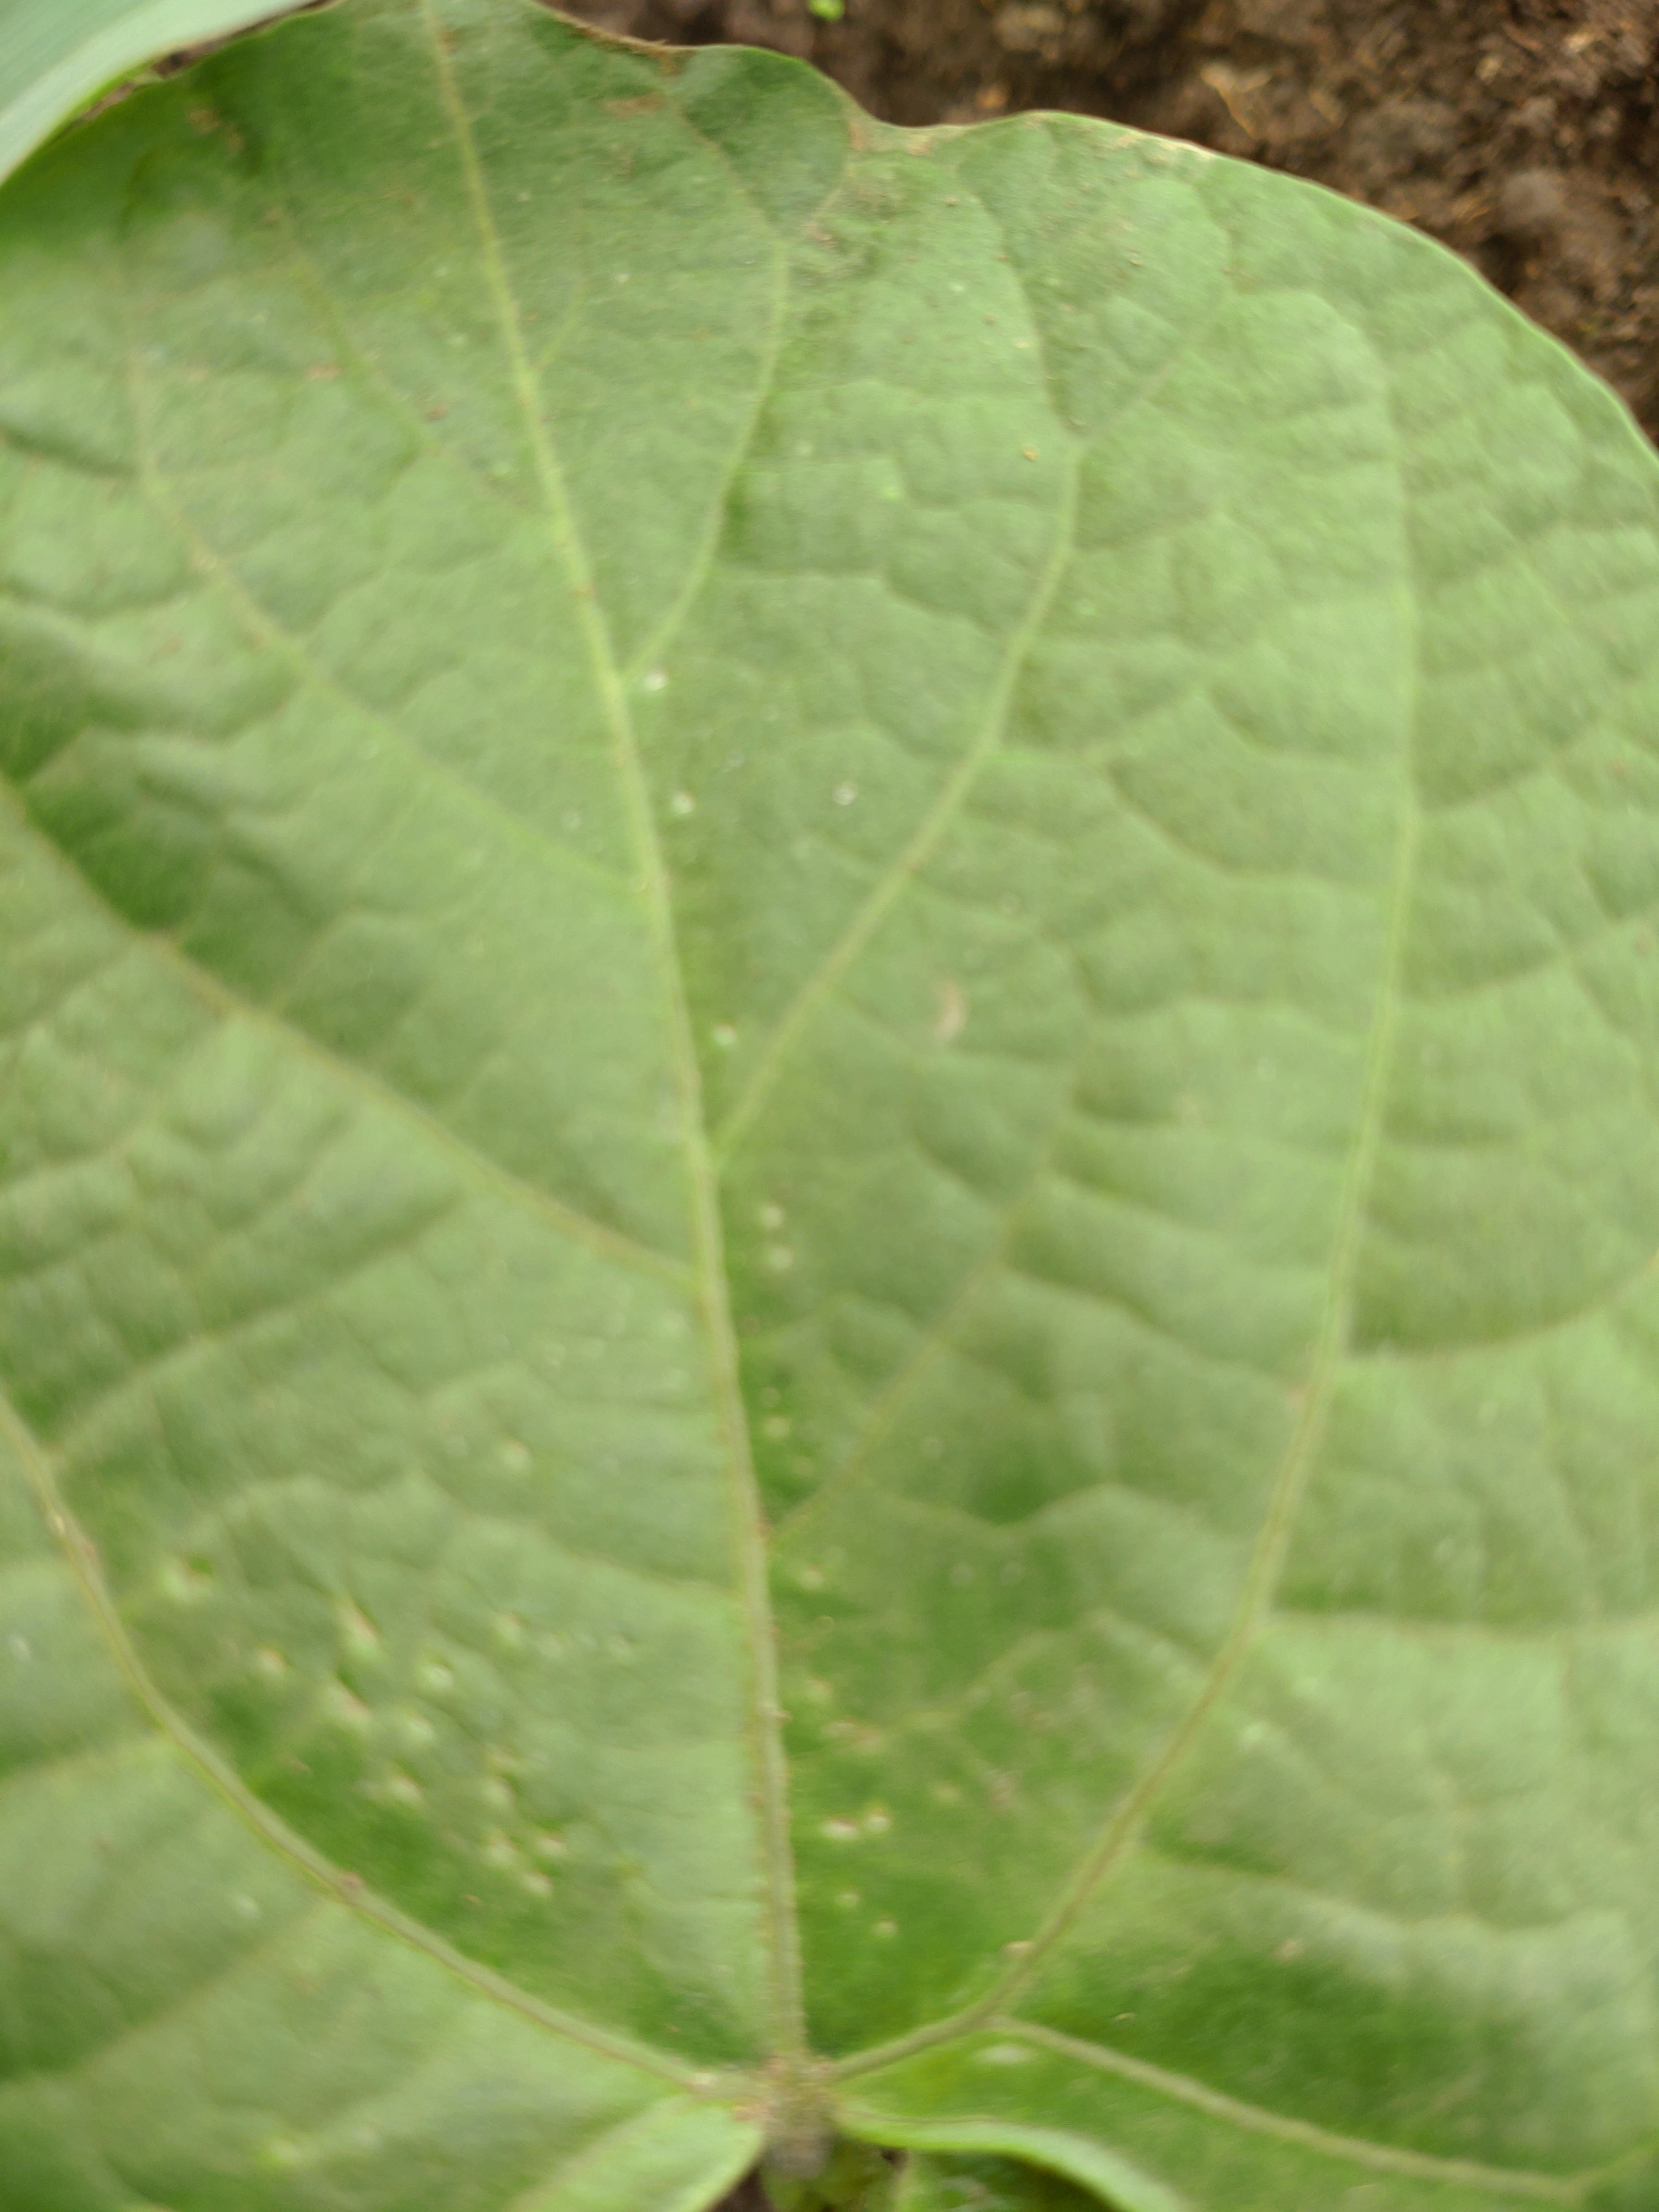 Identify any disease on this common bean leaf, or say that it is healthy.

healthy
